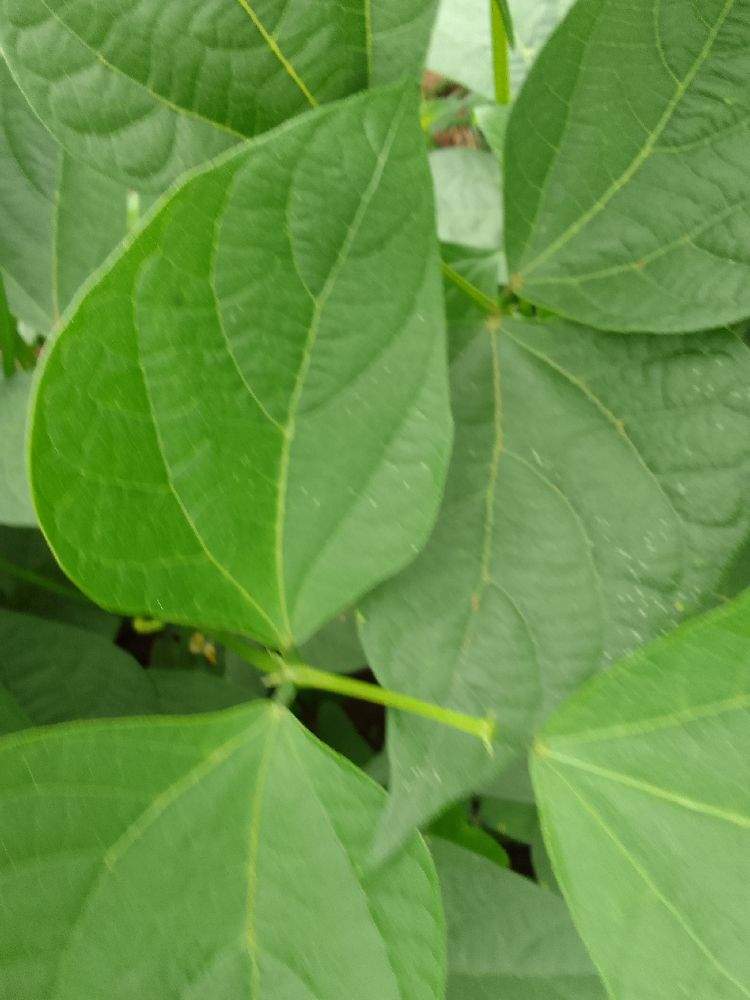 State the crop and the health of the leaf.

common bean, healthy
